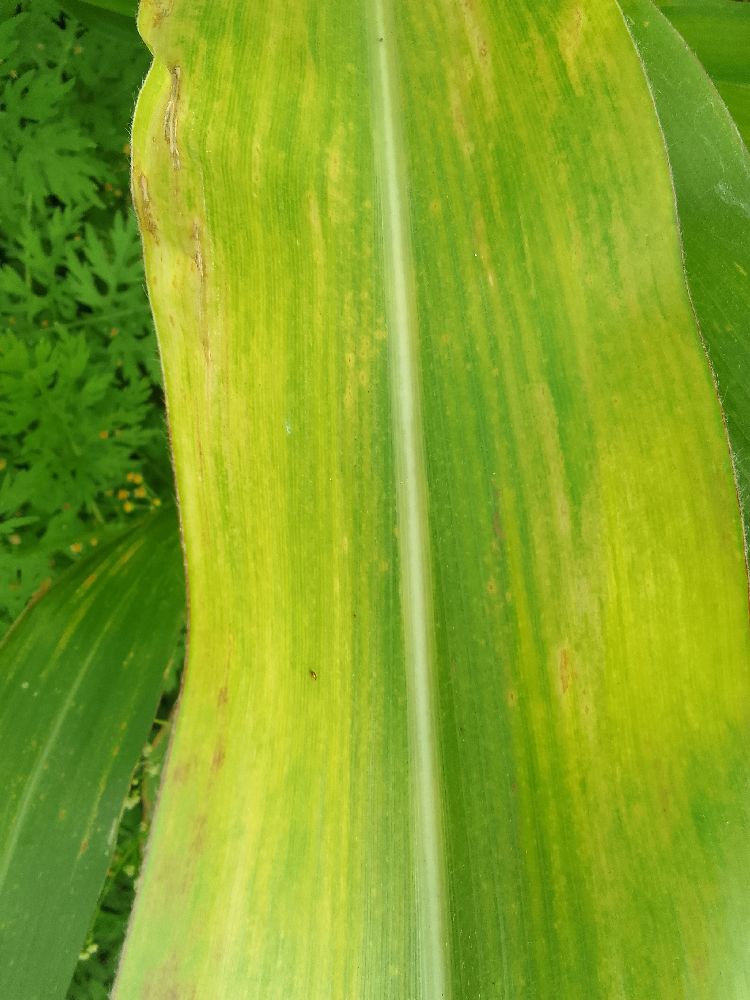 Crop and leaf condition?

maize, maize lethal necrosis
